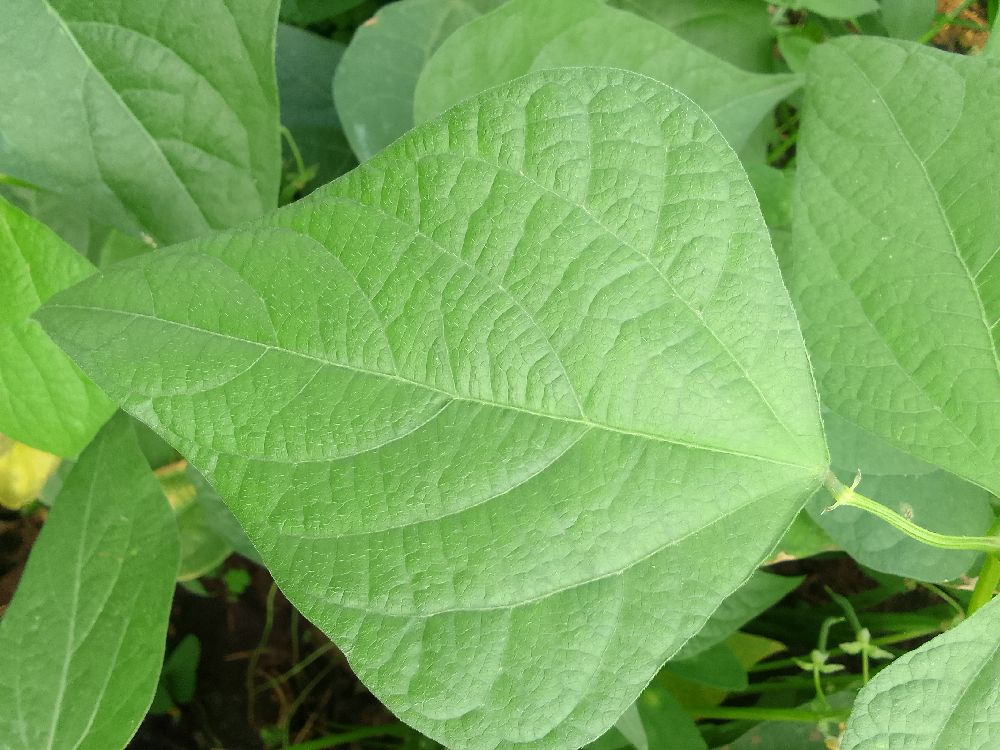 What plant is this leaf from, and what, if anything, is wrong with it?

common bean, healthy
